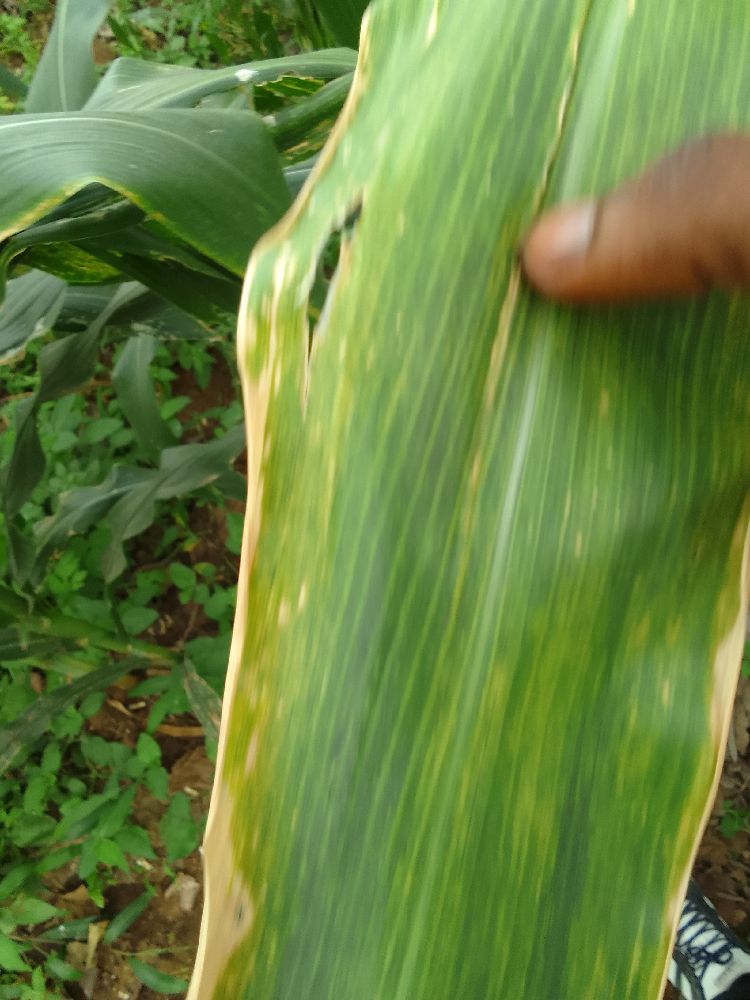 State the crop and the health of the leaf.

maize, maize lethal necrosis
